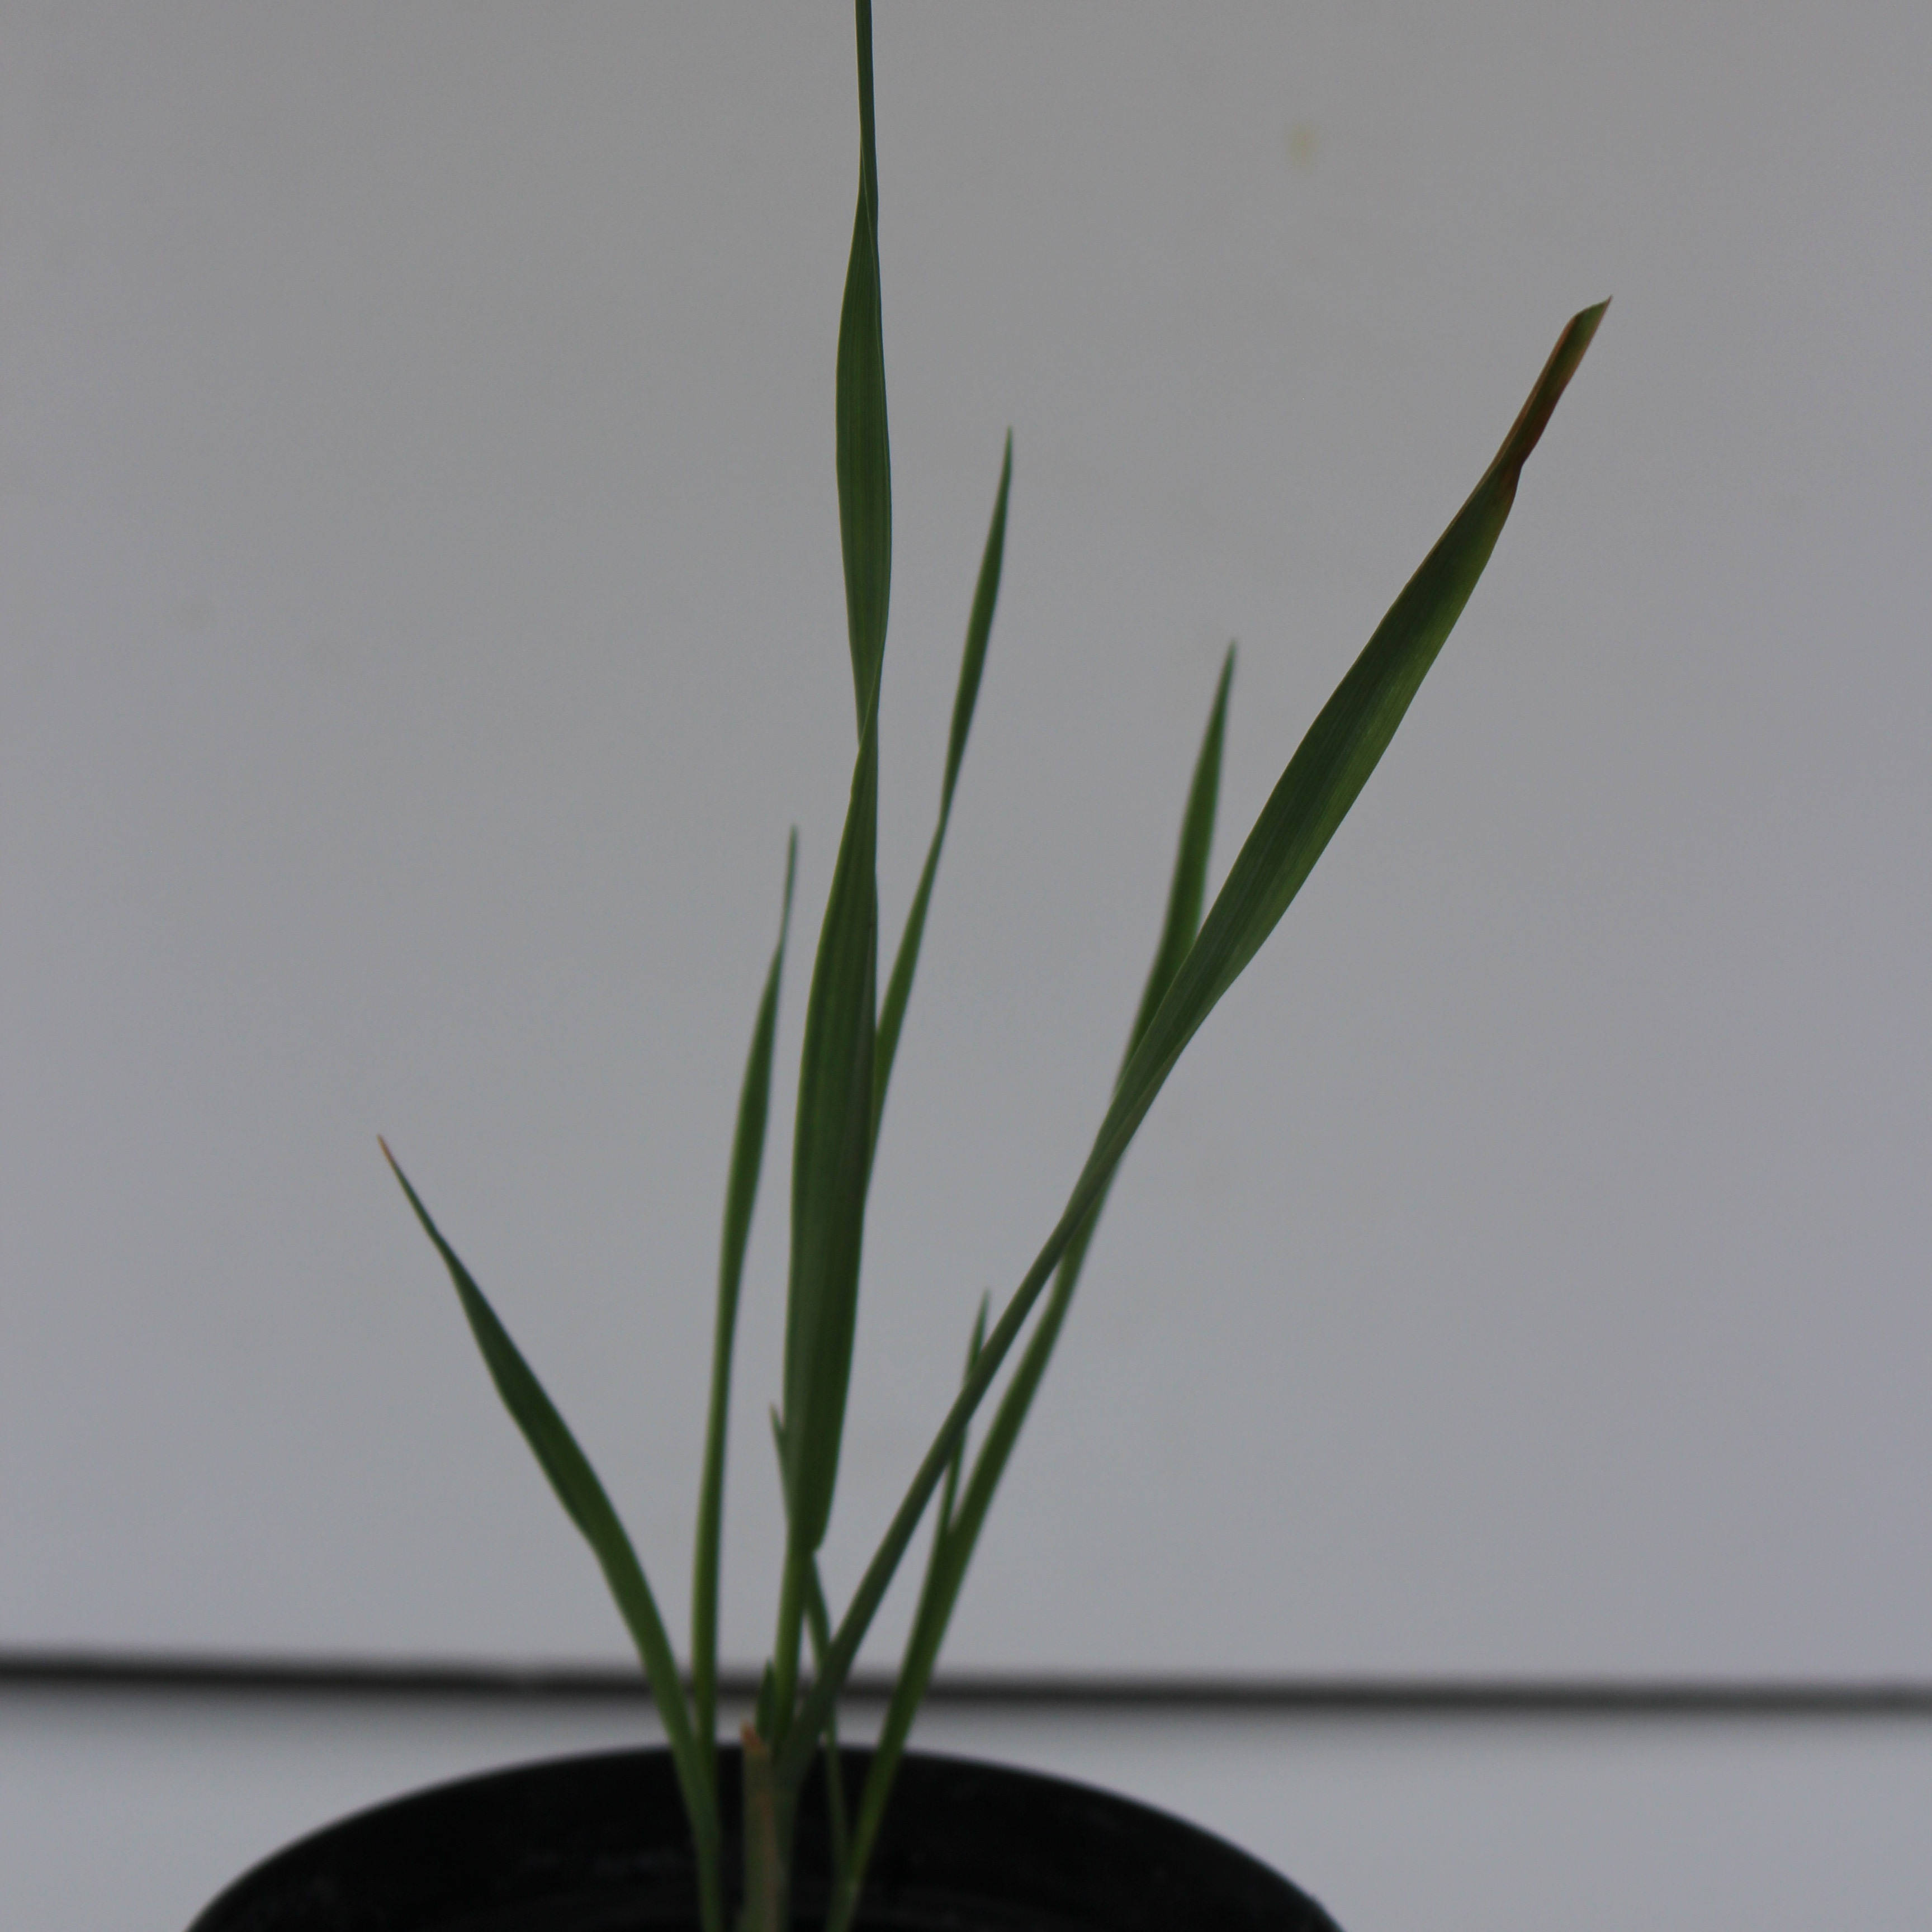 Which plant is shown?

Avena sterilis
